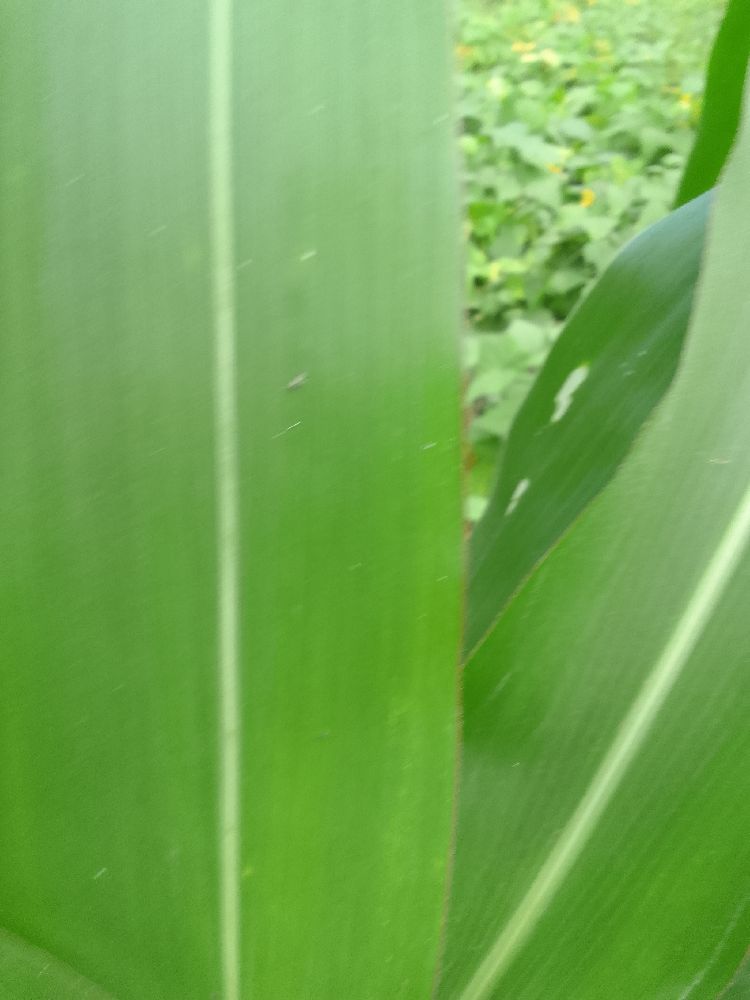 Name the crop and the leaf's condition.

maize, healthy
